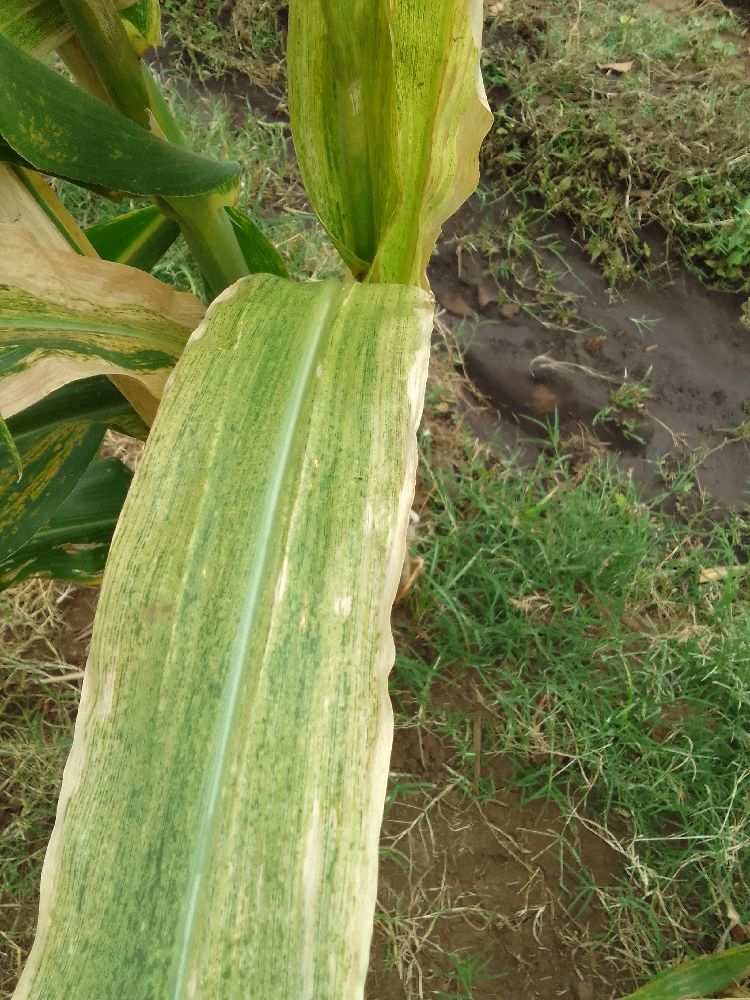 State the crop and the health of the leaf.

maize, maize lethal necrosis
